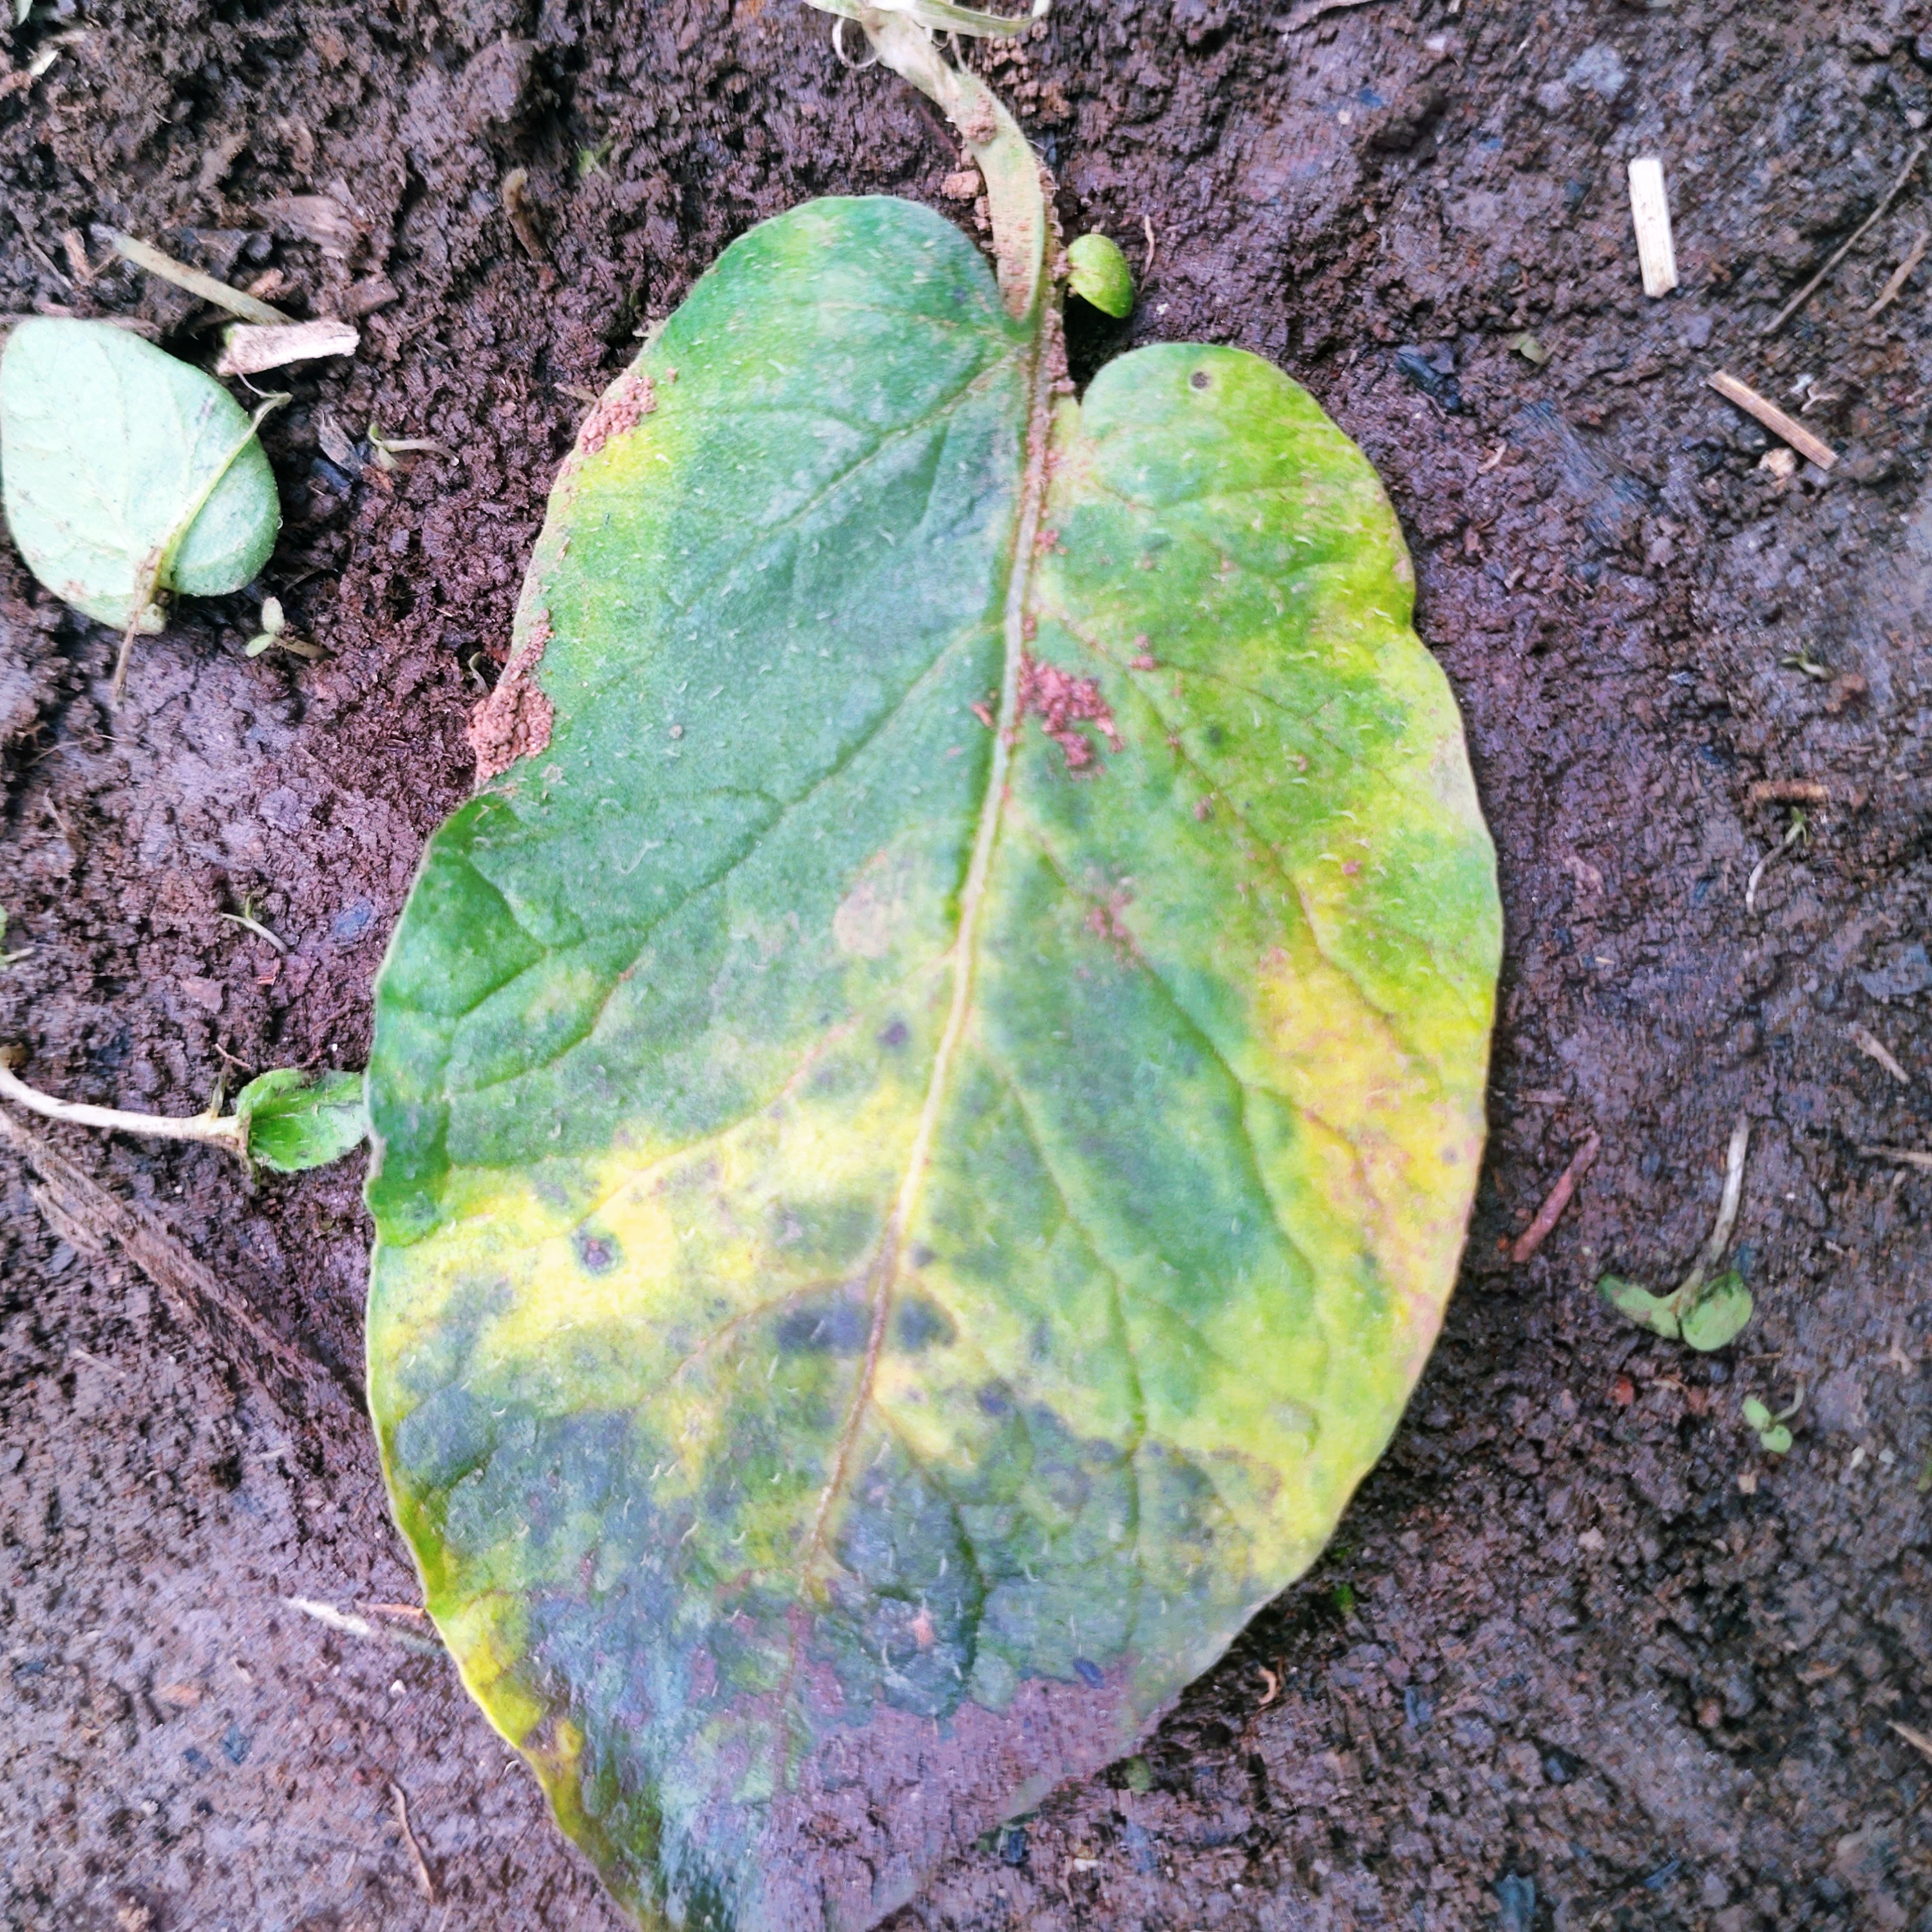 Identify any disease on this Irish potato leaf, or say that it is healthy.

late blight
